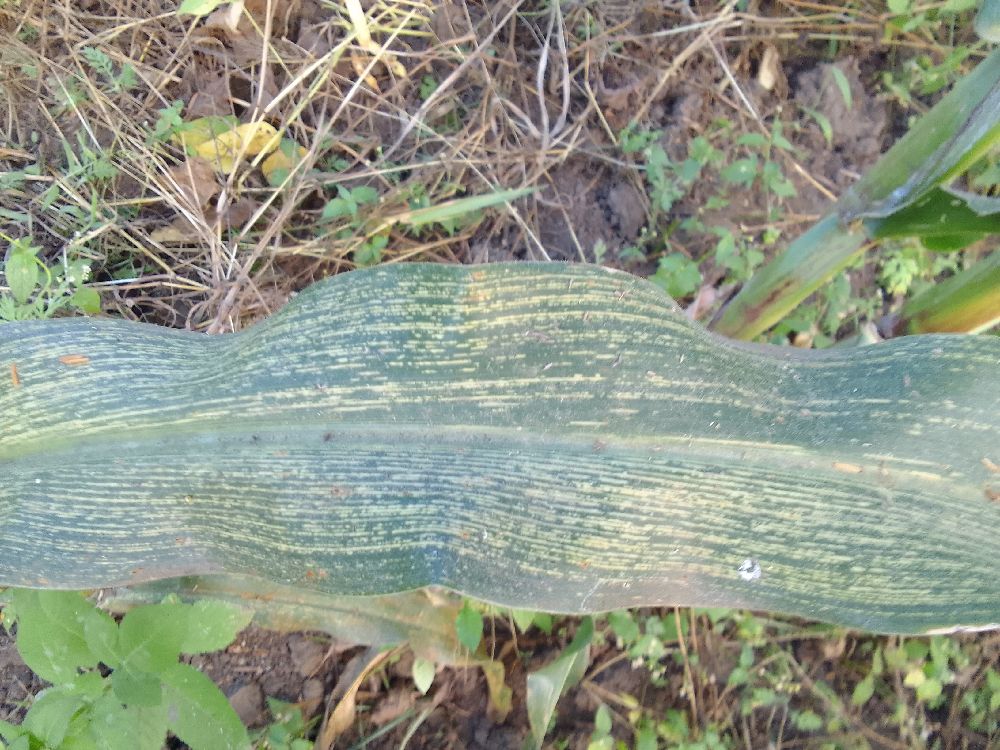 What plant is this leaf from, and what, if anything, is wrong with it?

maize, maize streak virus
